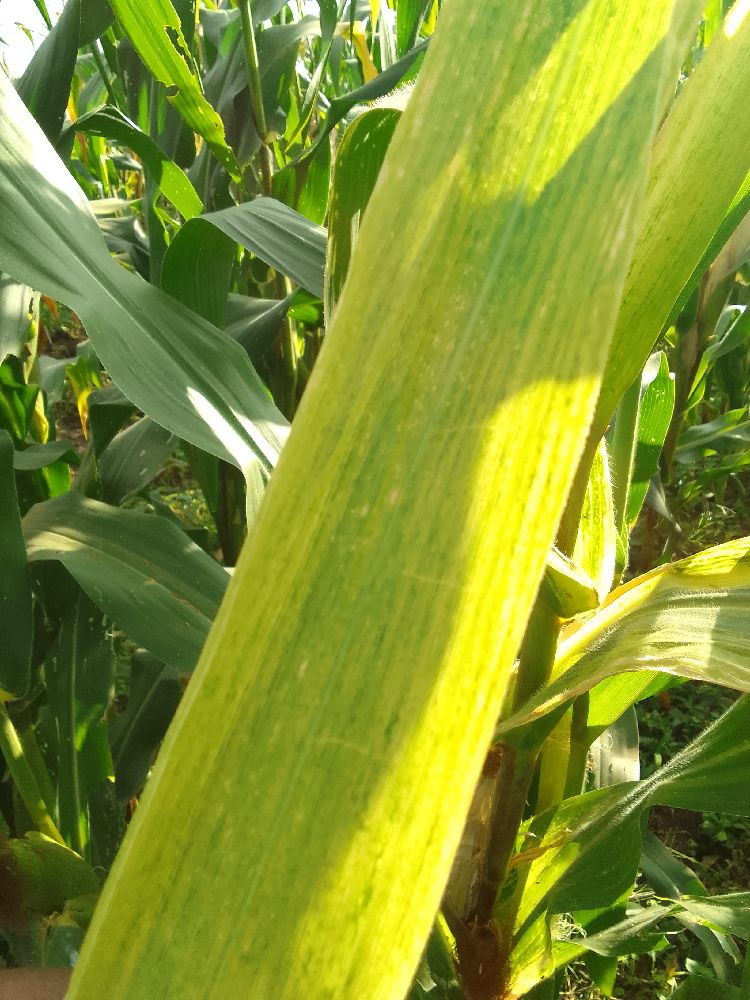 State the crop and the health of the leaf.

maize, maize lethal necrosis
